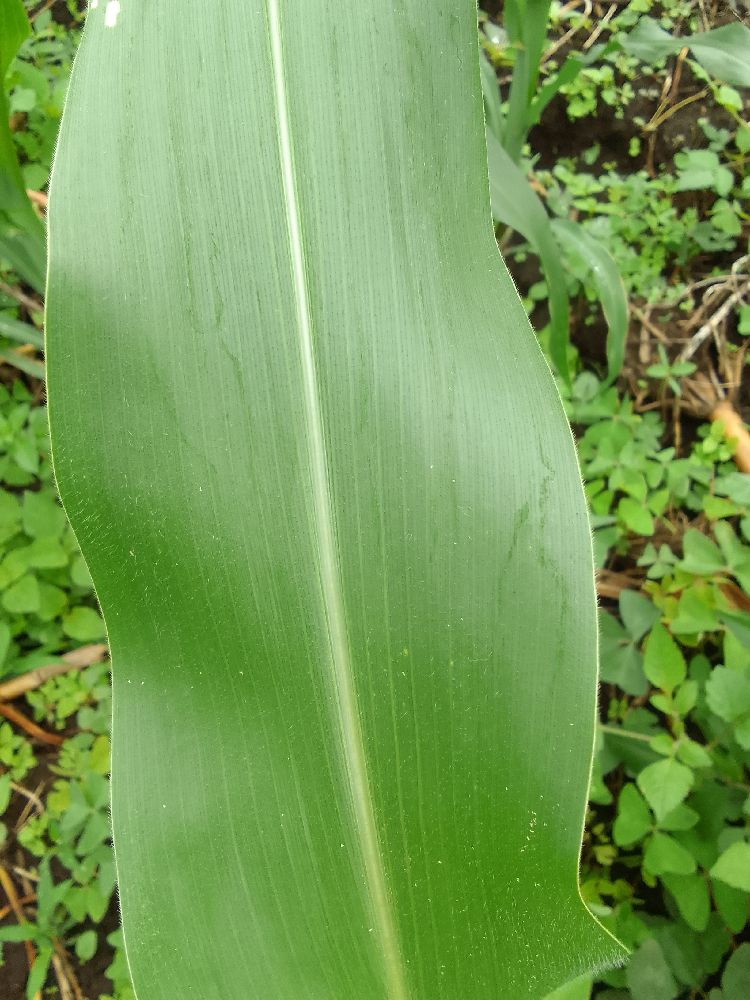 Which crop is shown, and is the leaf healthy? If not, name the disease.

maize, healthy
